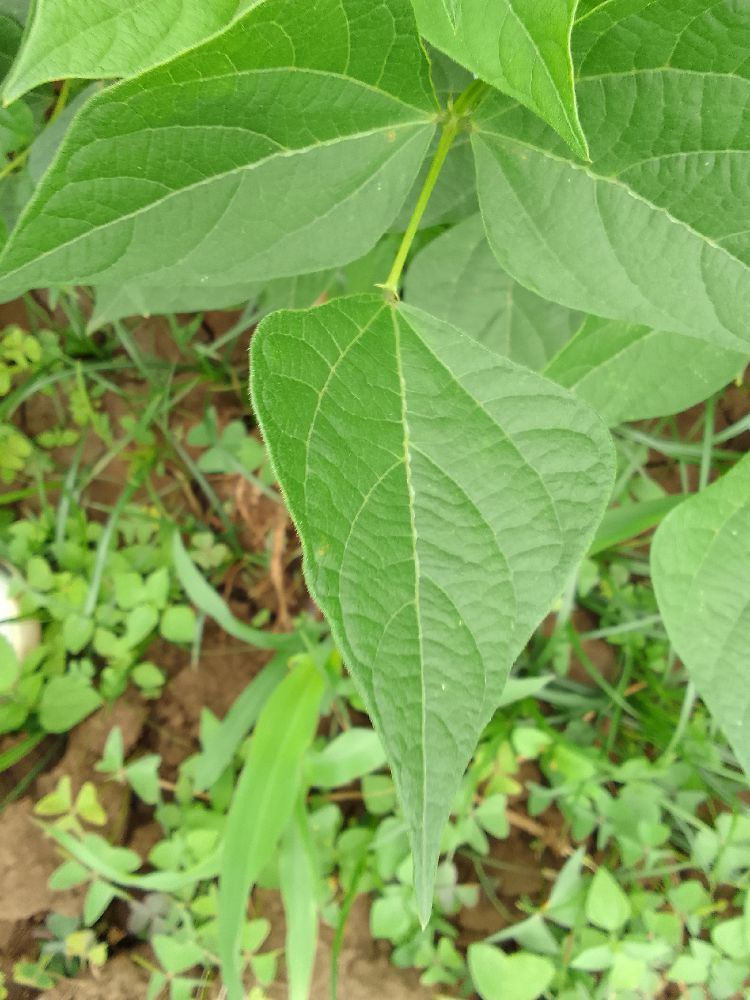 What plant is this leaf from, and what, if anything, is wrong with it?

common bean, healthy
